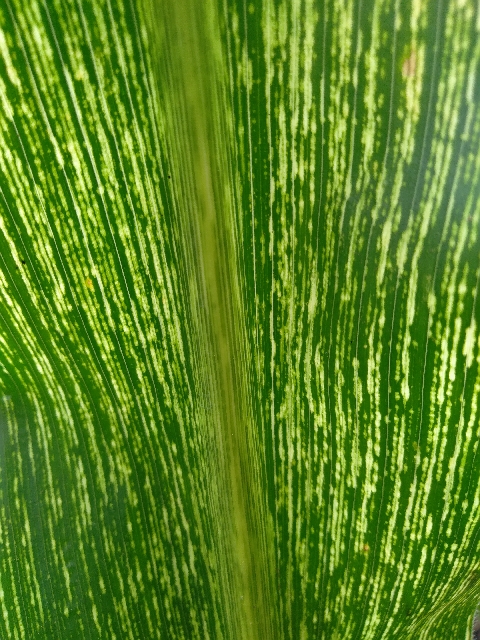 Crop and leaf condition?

maize, maize streak virus
